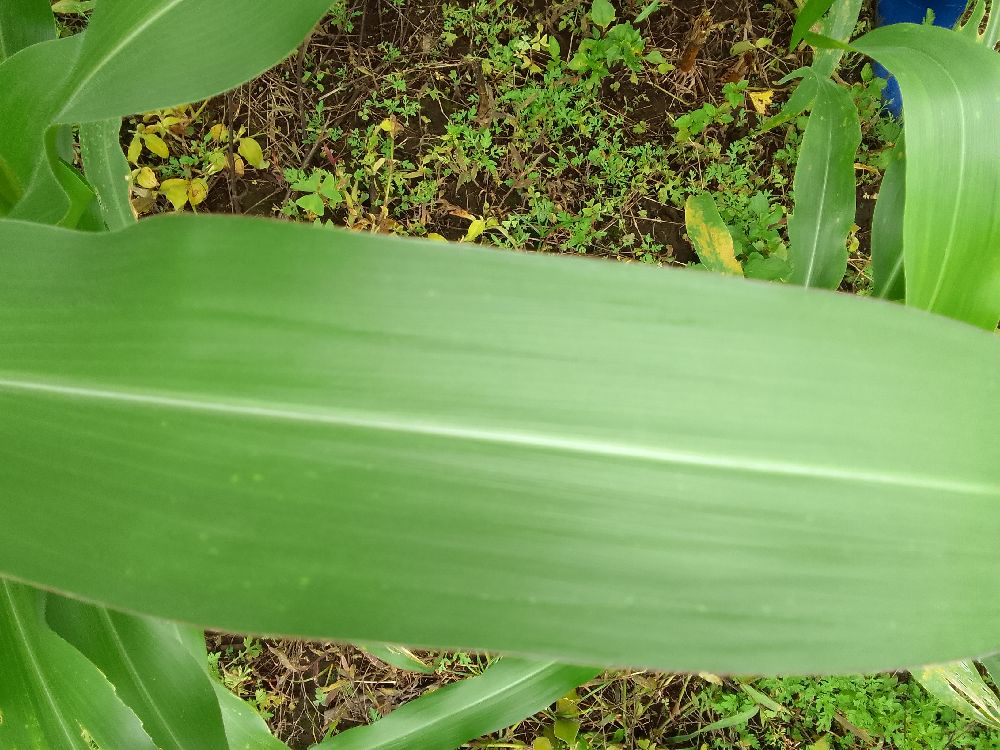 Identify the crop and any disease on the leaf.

maize, healthy
